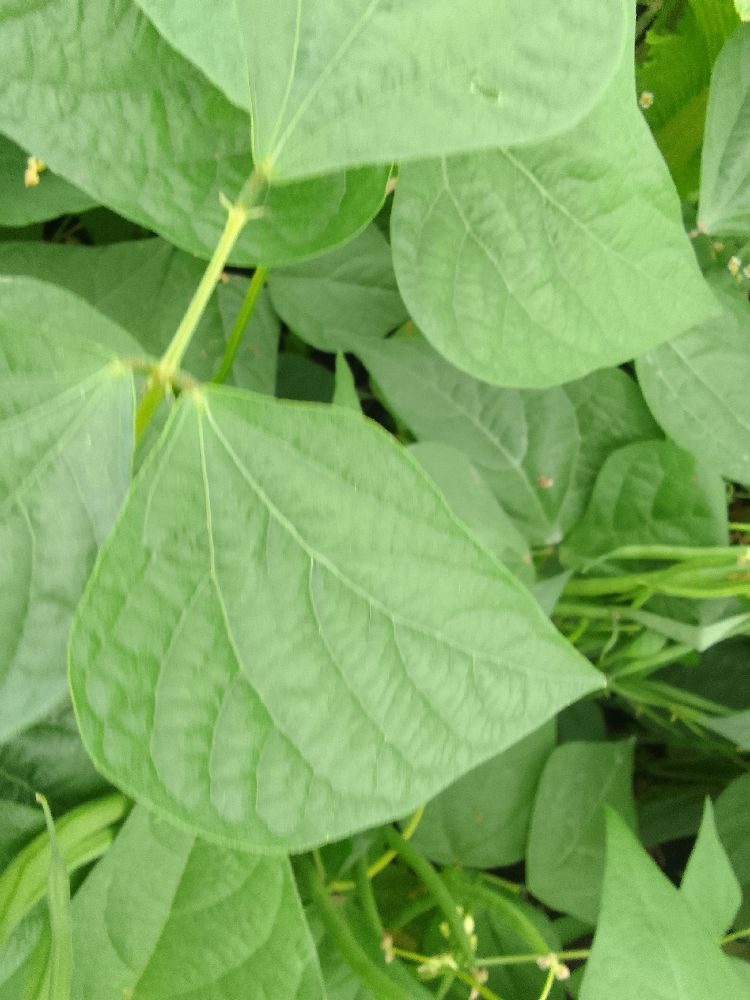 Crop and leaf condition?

common bean, healthy
